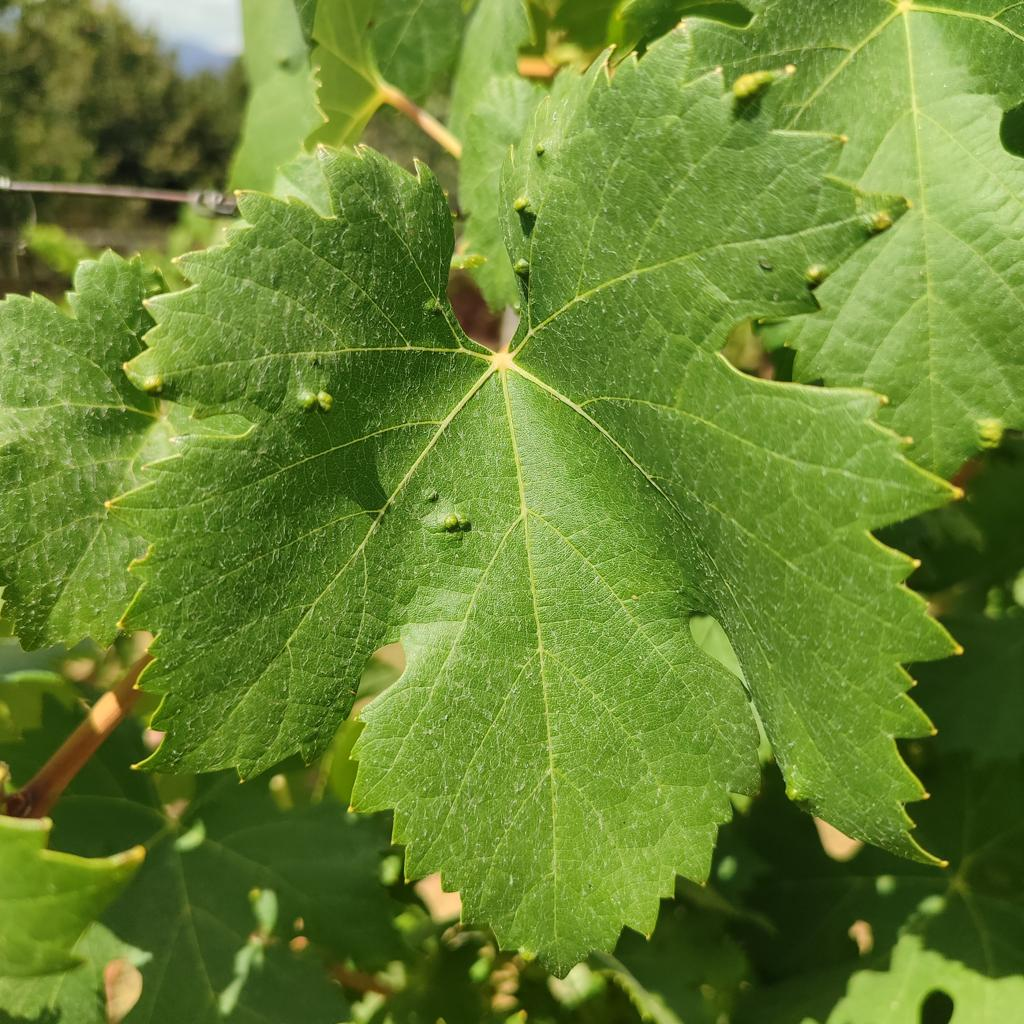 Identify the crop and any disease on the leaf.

grapevine, erineum mite
